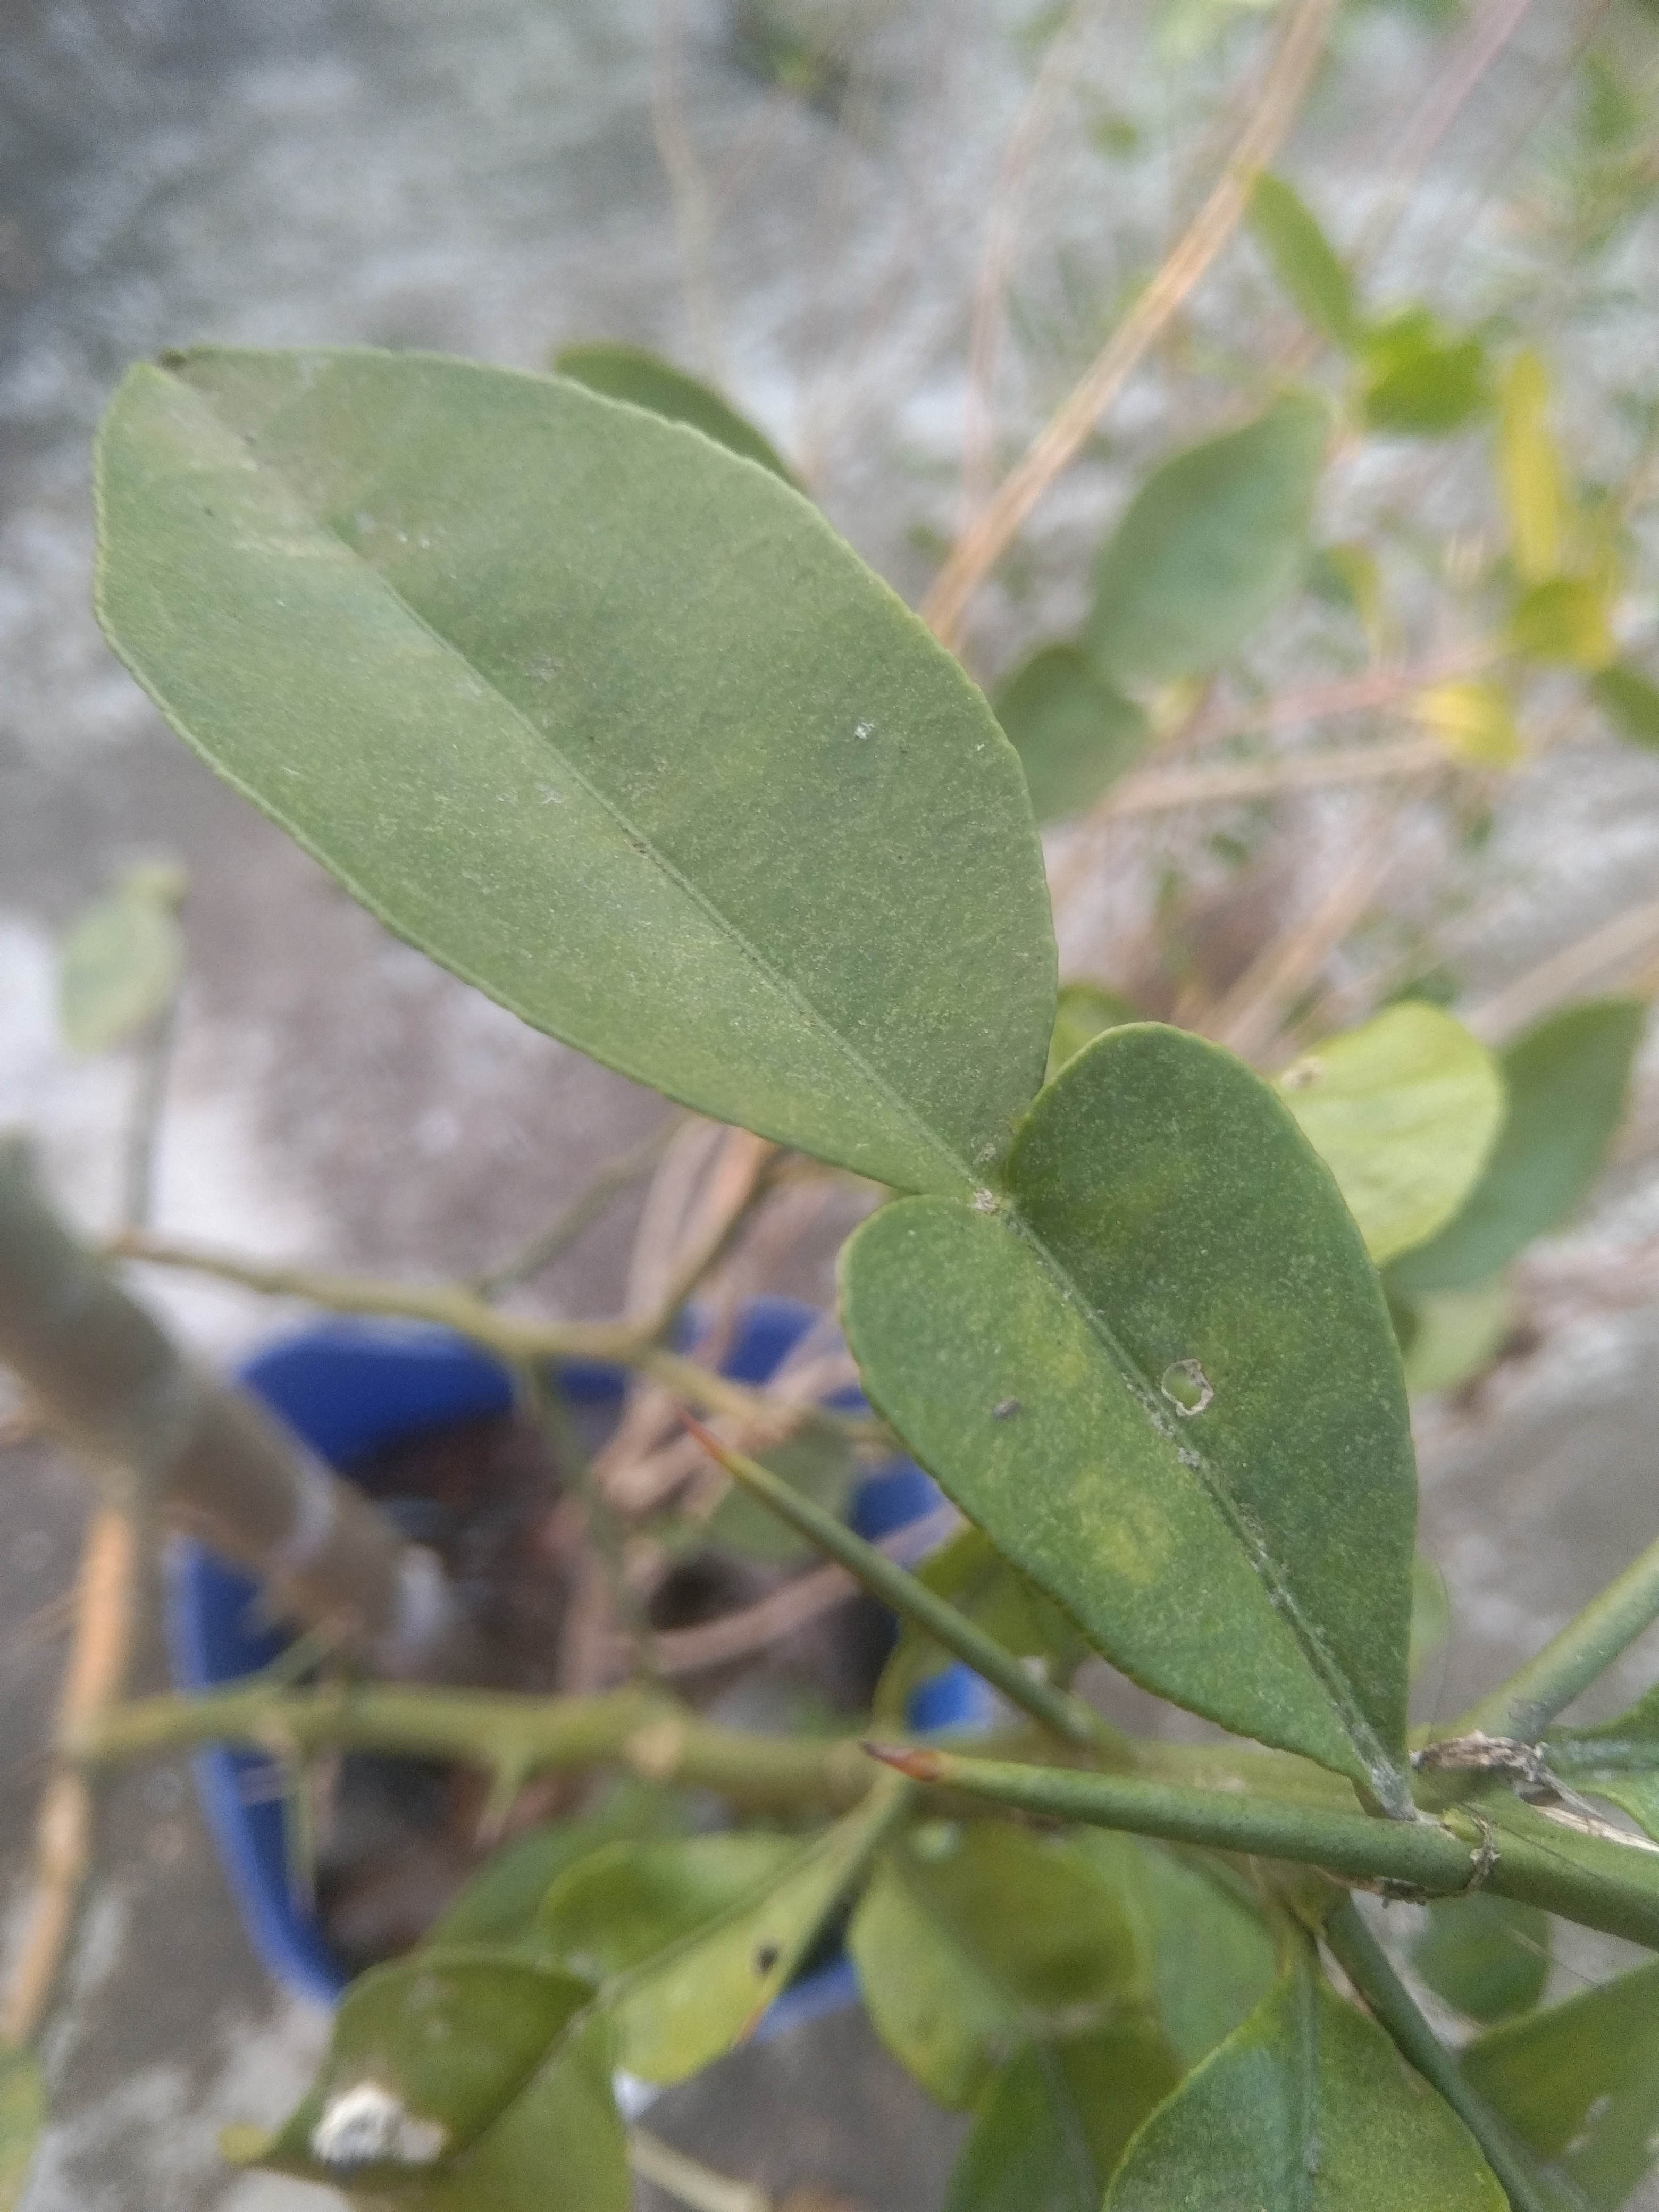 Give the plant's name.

lemon
